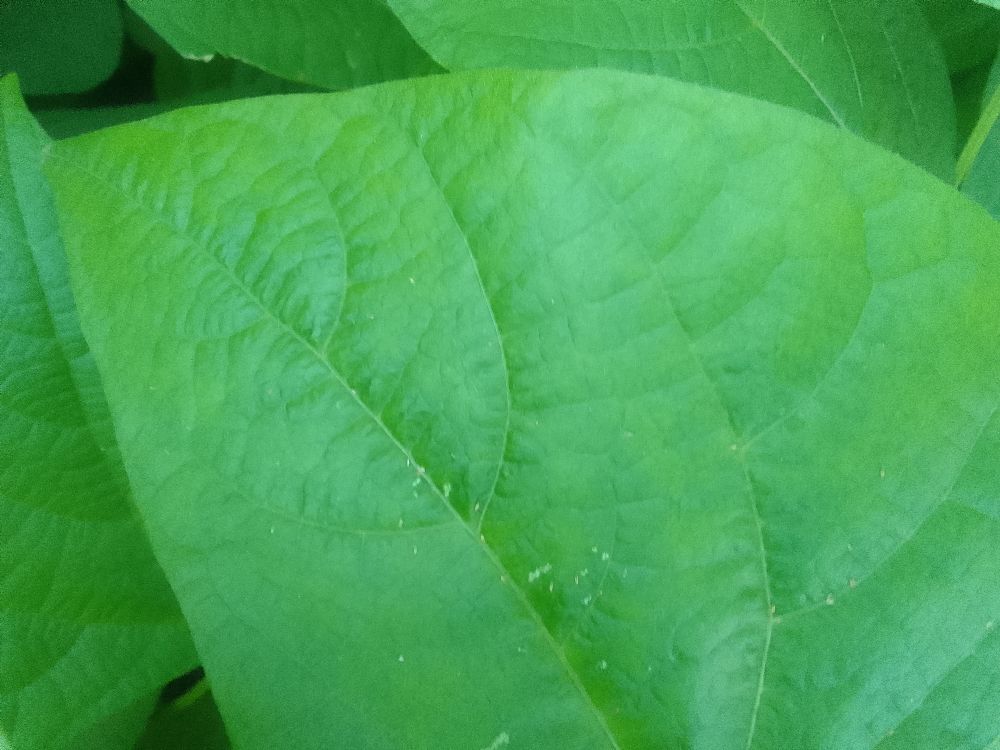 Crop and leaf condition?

common bean, healthy
